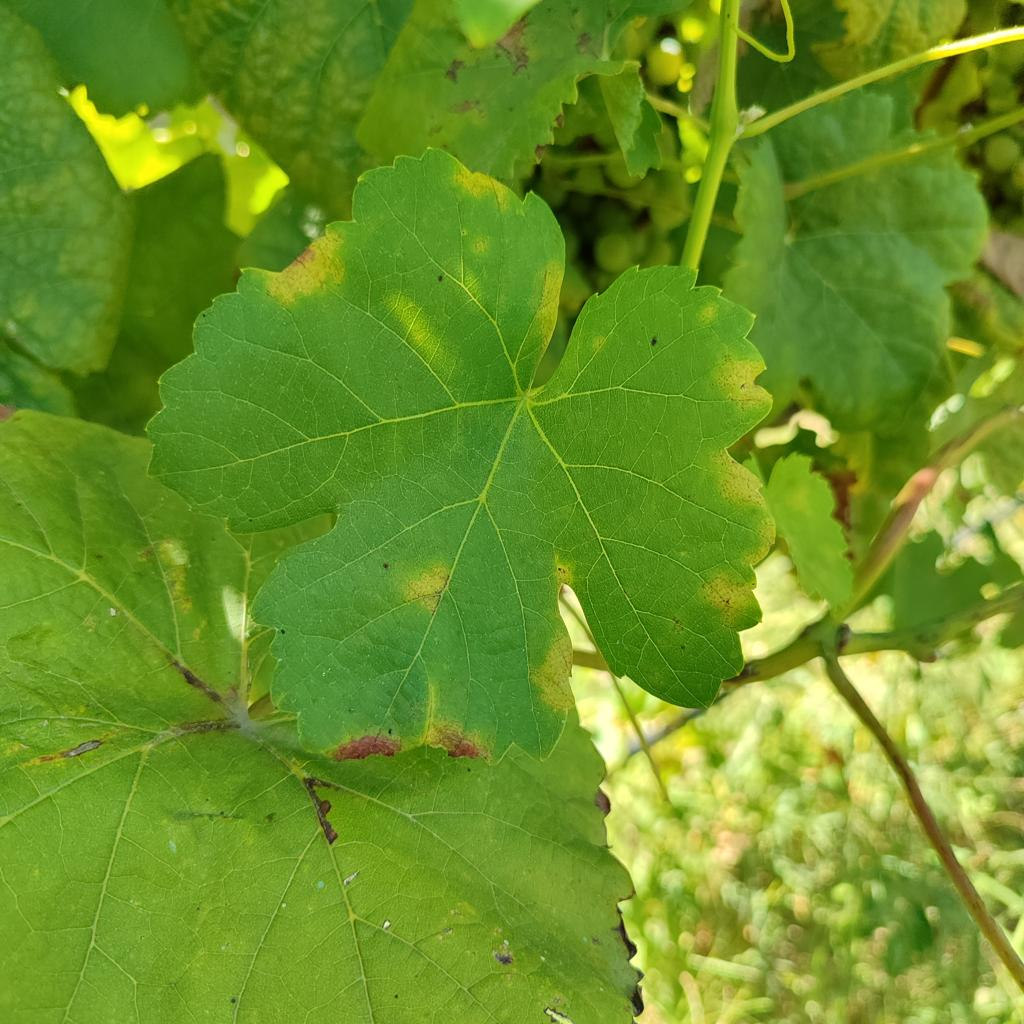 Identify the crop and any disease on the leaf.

grapevine, downy mildew
